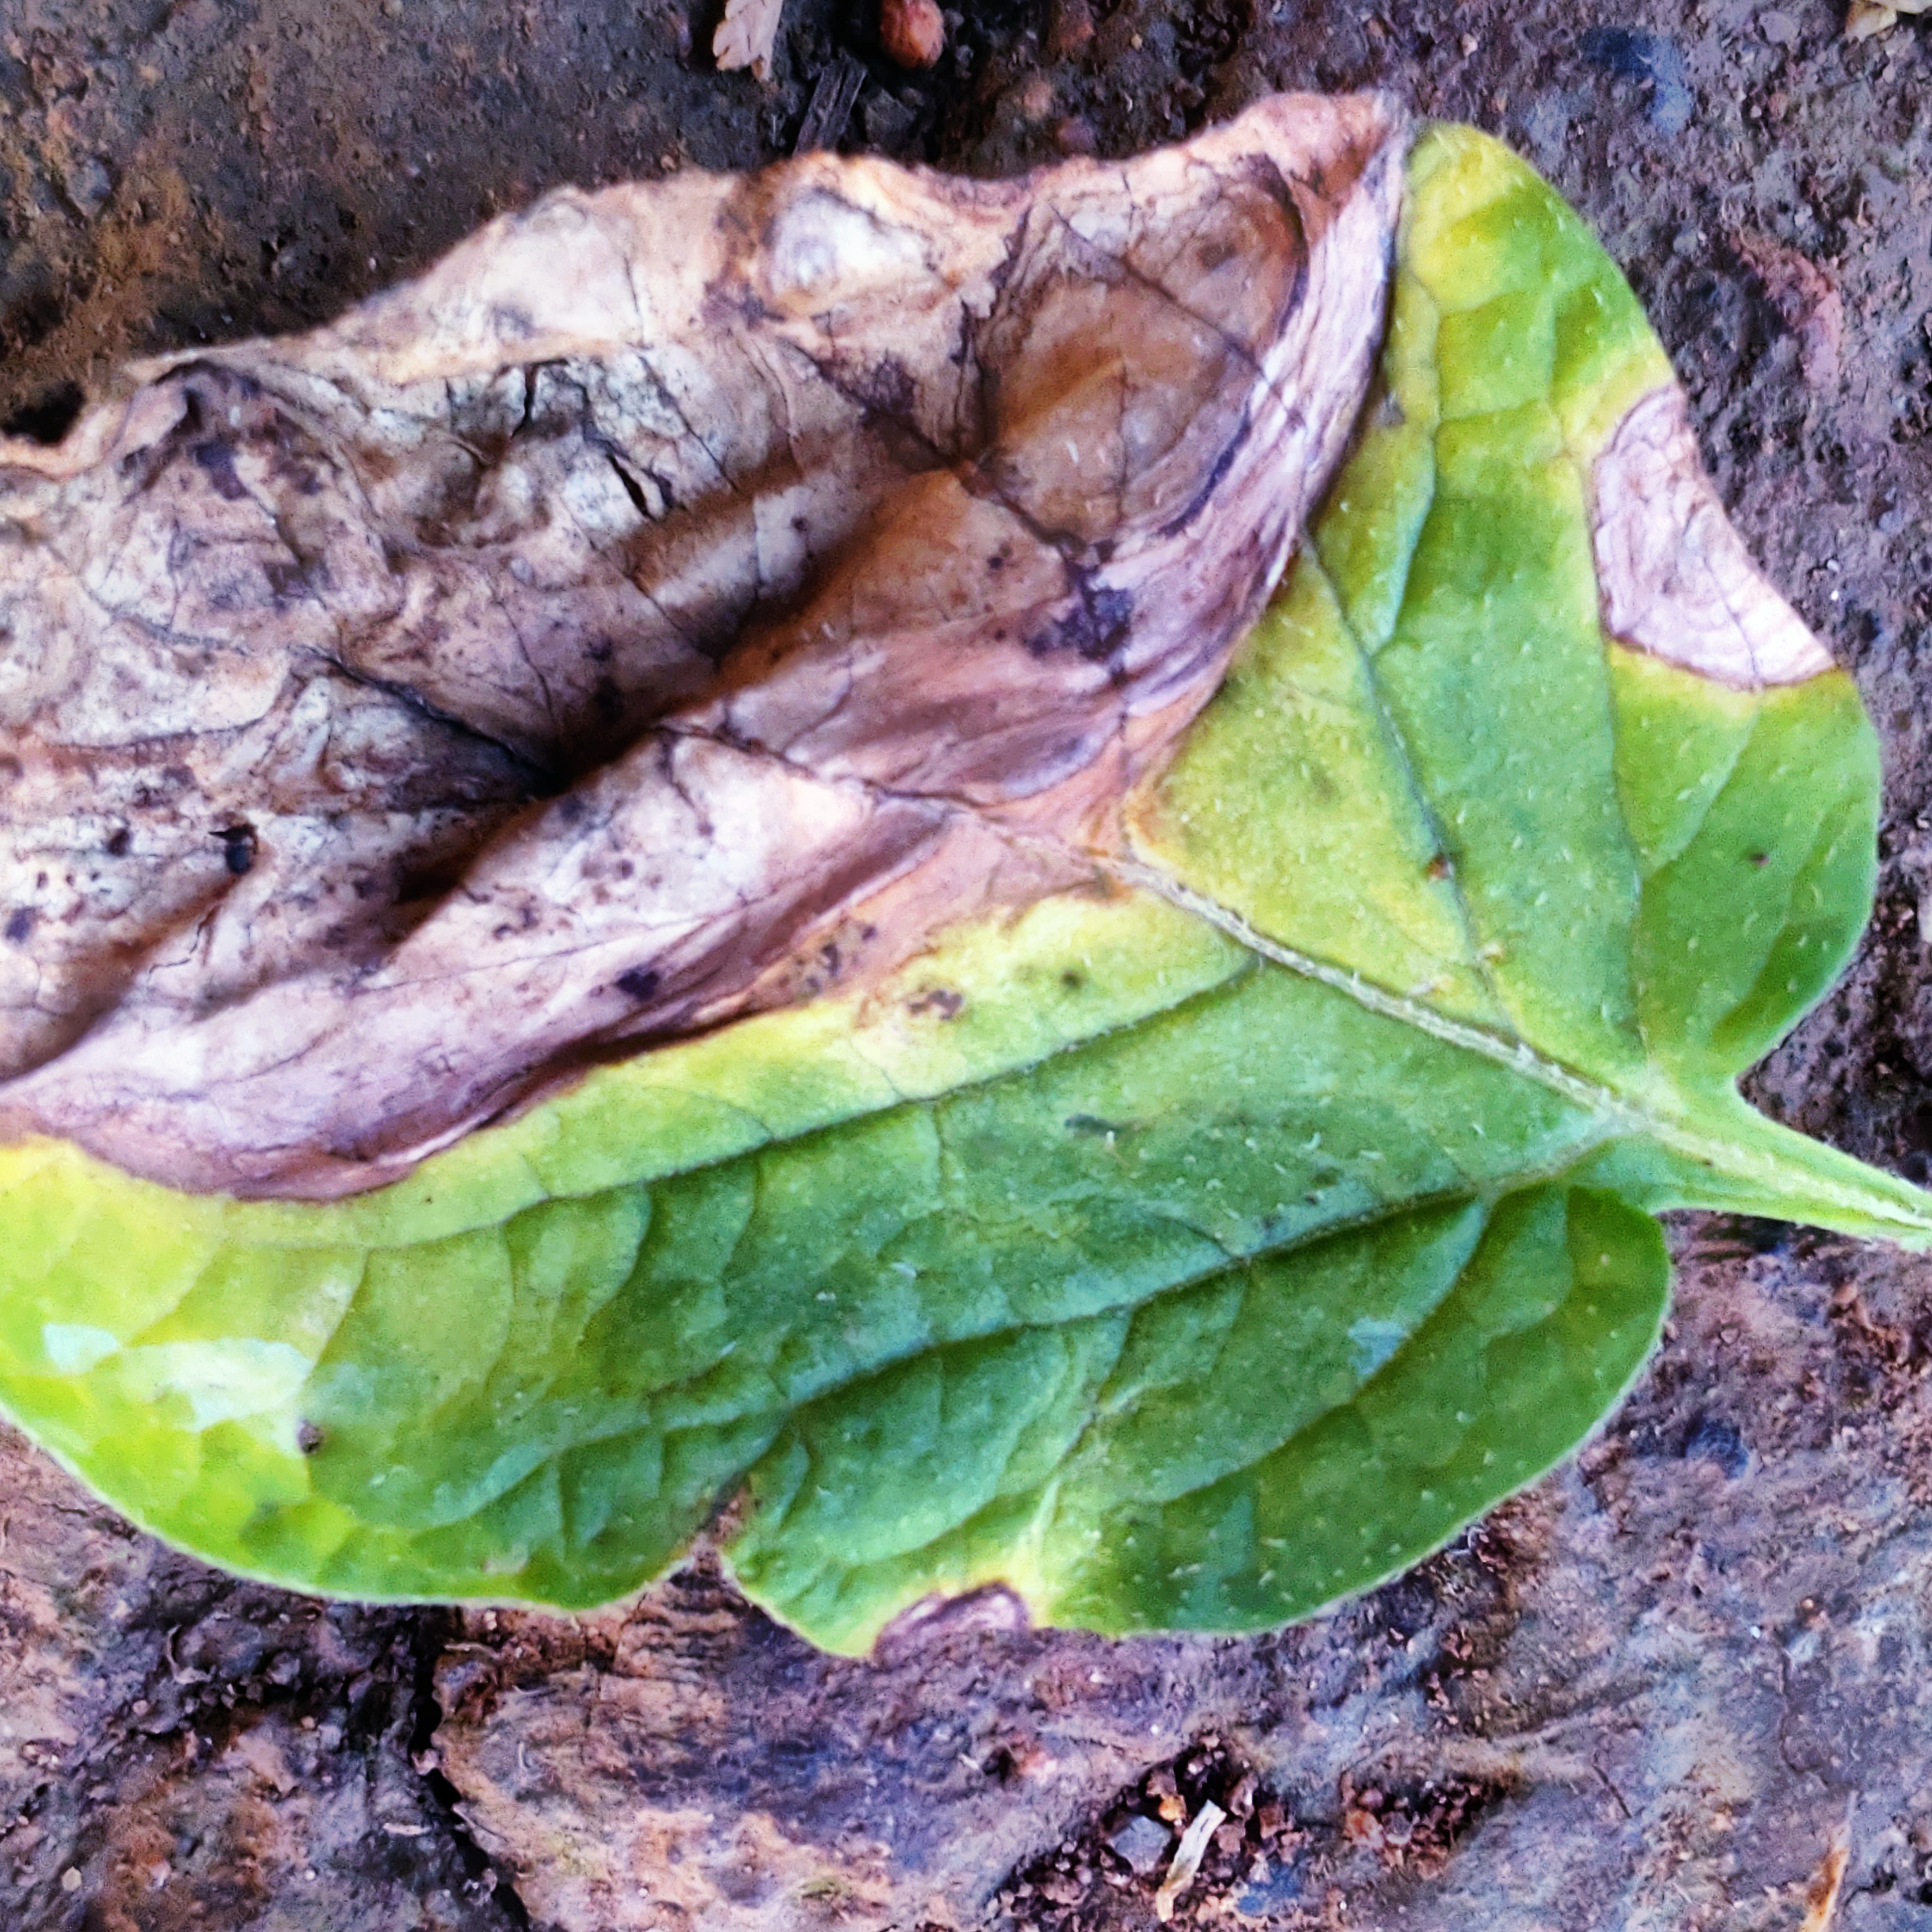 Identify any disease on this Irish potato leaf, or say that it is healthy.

late blight
